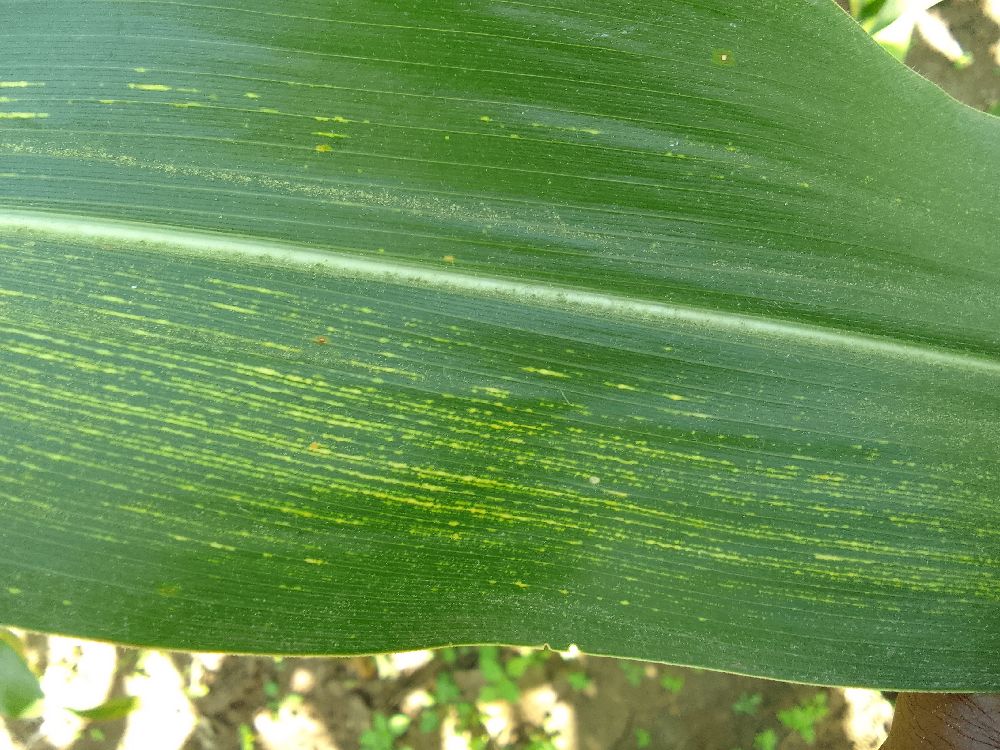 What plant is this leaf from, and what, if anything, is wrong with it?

maize, maize streak virus
